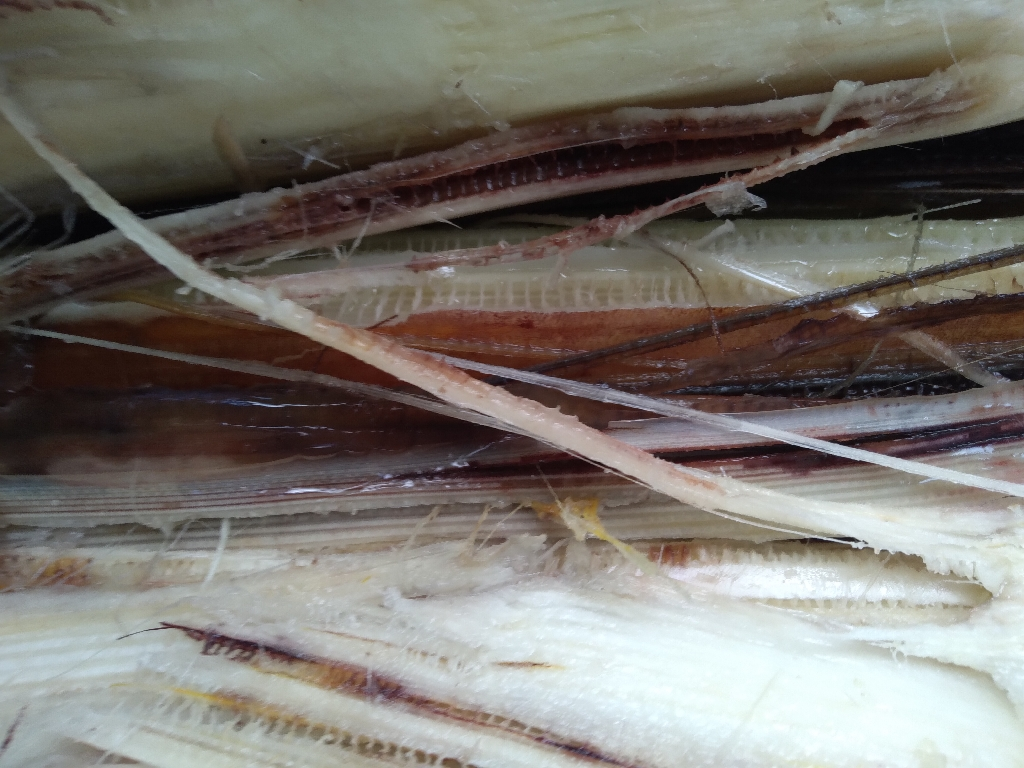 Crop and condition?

banana, fusarium wilt race 1
